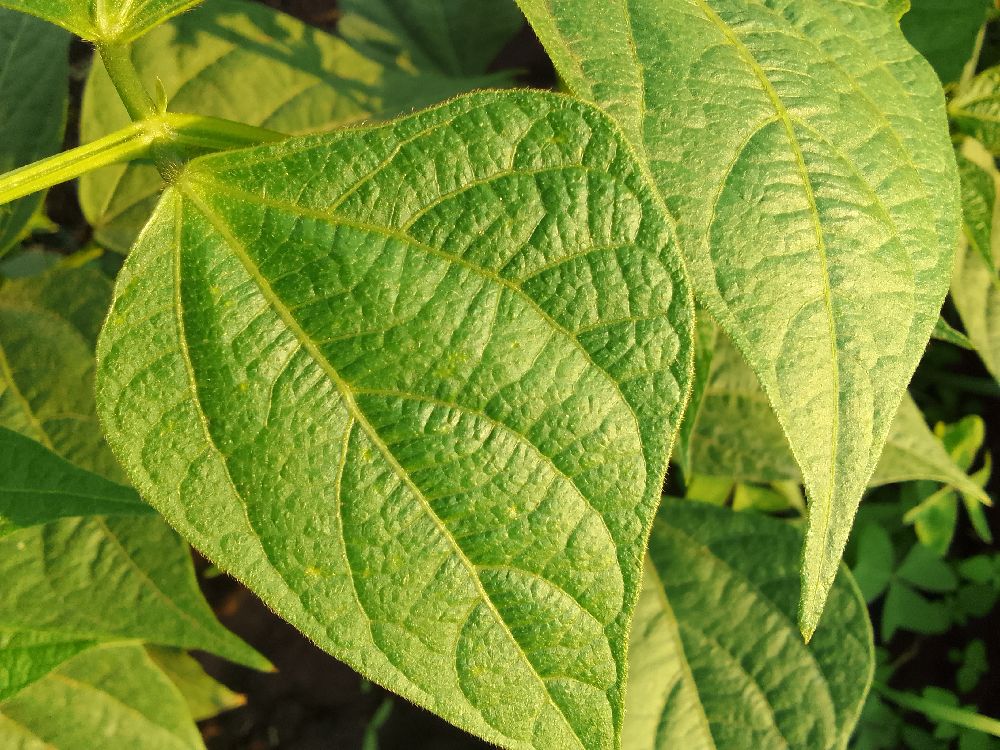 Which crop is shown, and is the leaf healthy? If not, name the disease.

common bean, healthy
